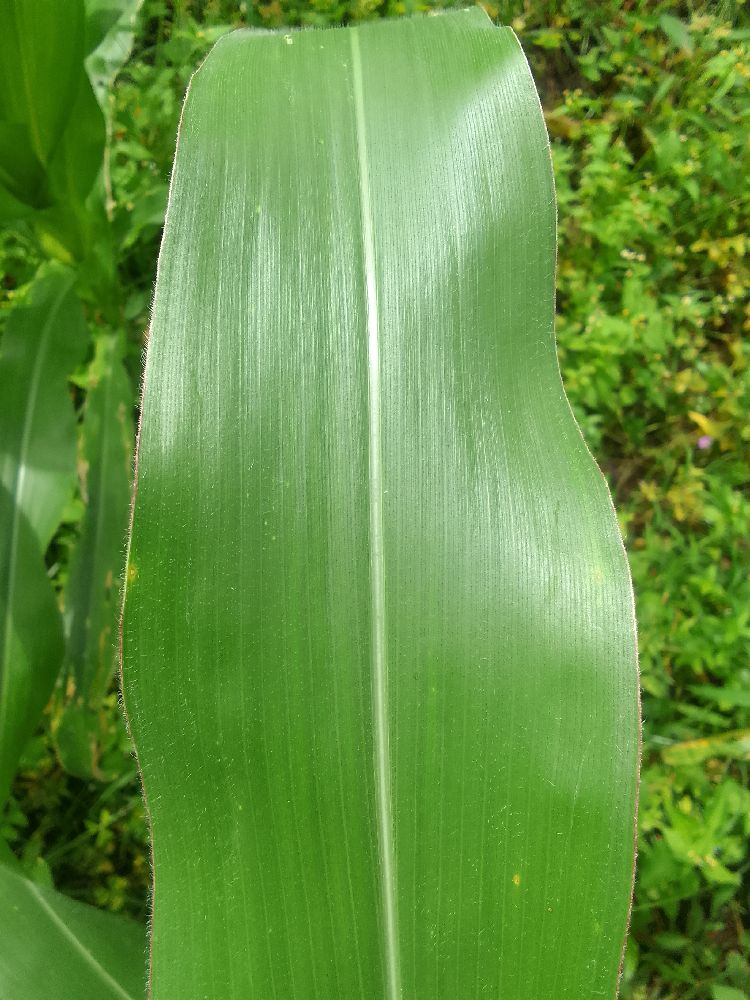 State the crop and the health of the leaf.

maize, healthy
